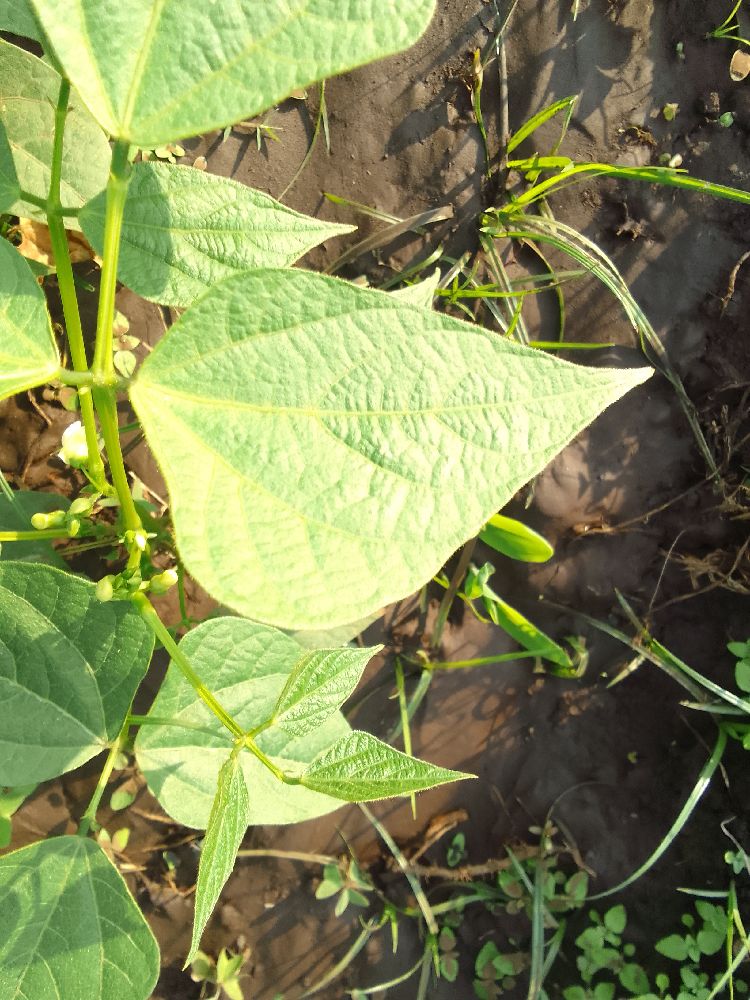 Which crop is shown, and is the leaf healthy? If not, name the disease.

common bean, healthy
